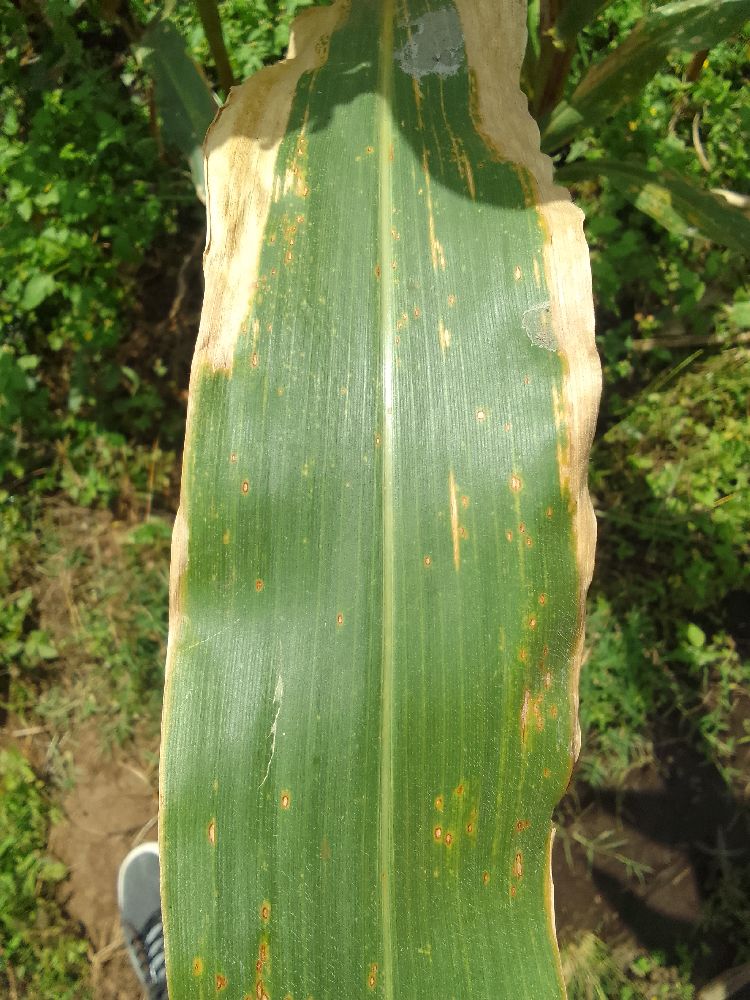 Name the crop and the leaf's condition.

maize, maize lethal necrosis
